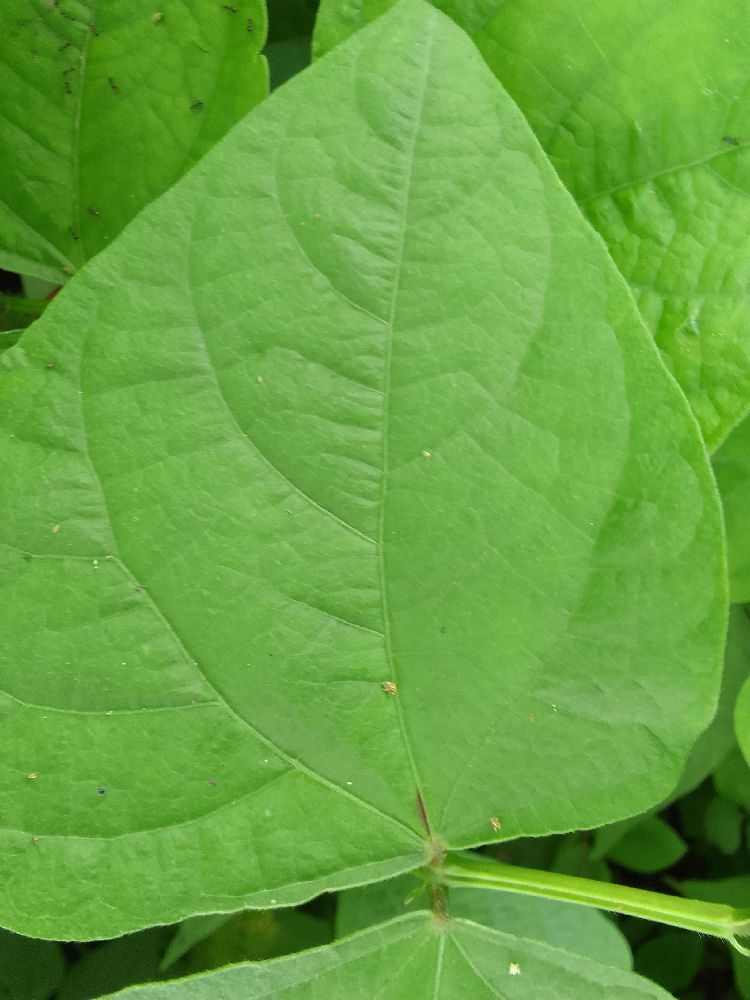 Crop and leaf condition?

common bean, healthy
